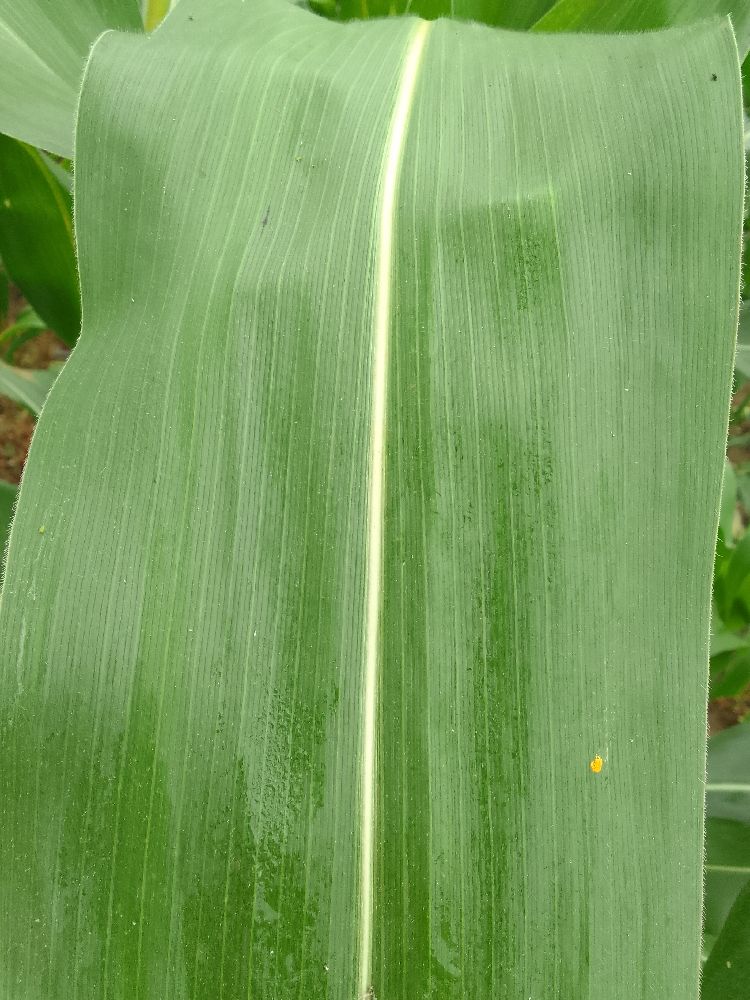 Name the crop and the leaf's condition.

maize, healthy
